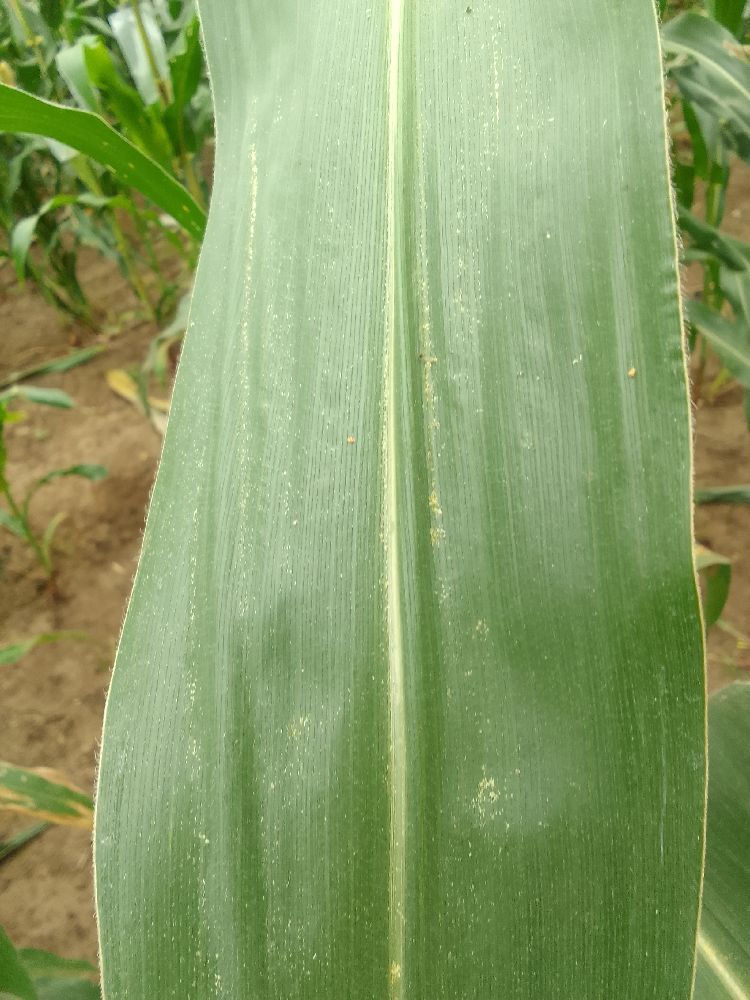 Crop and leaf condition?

maize, healthy
